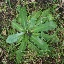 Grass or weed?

structured weed
